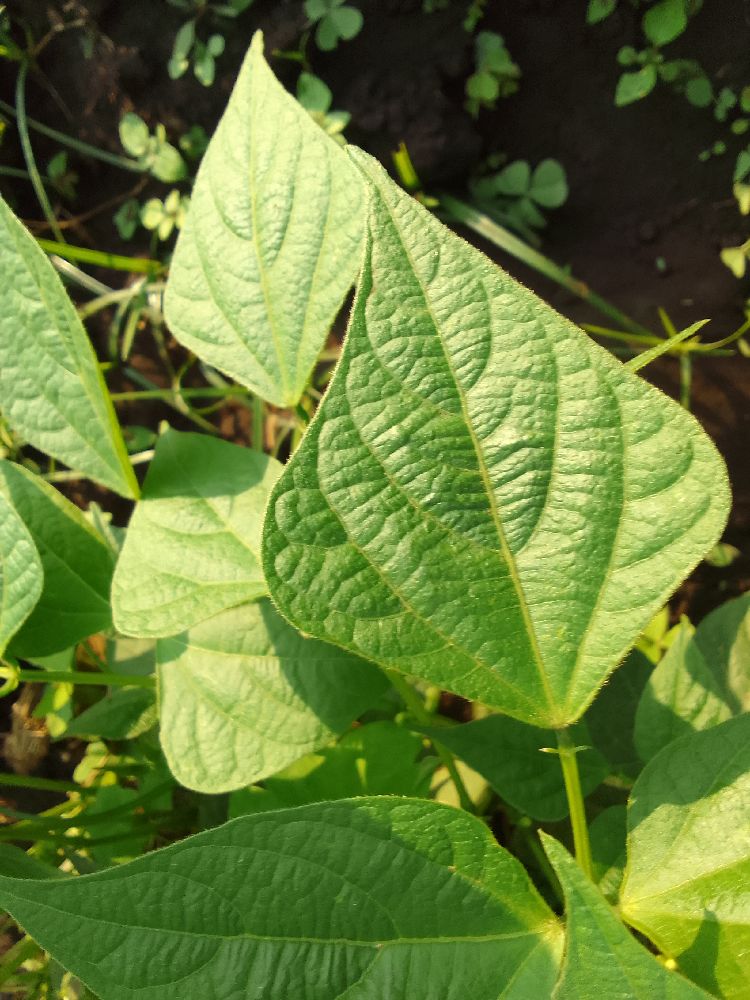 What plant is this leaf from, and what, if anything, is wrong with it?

common bean, healthy
